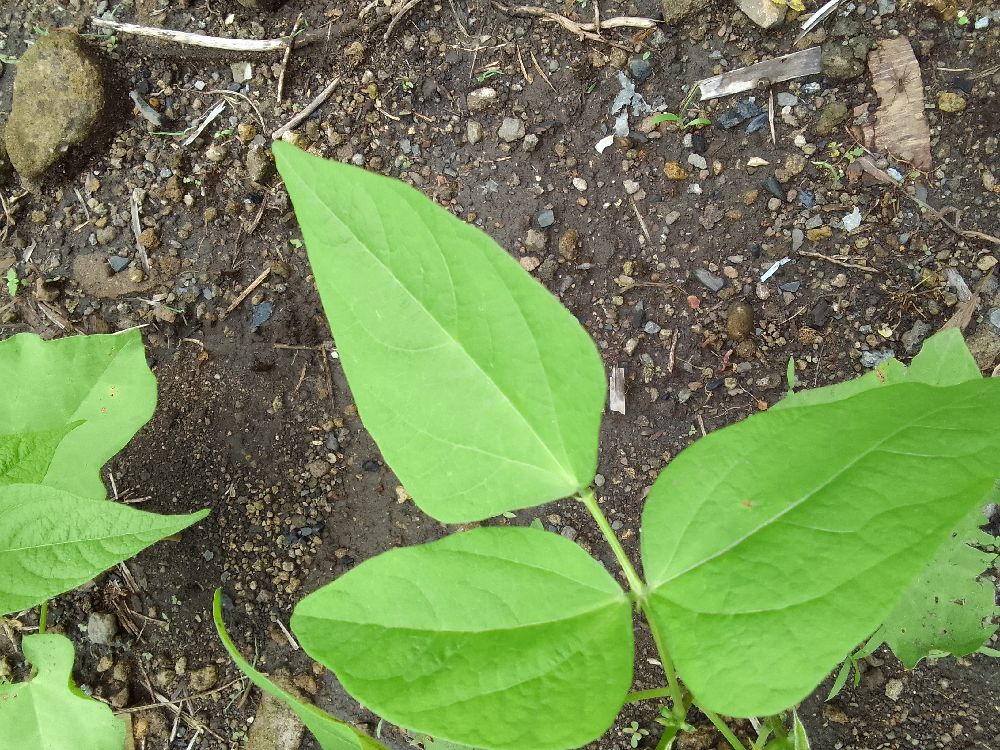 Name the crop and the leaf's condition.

common bean, healthy
